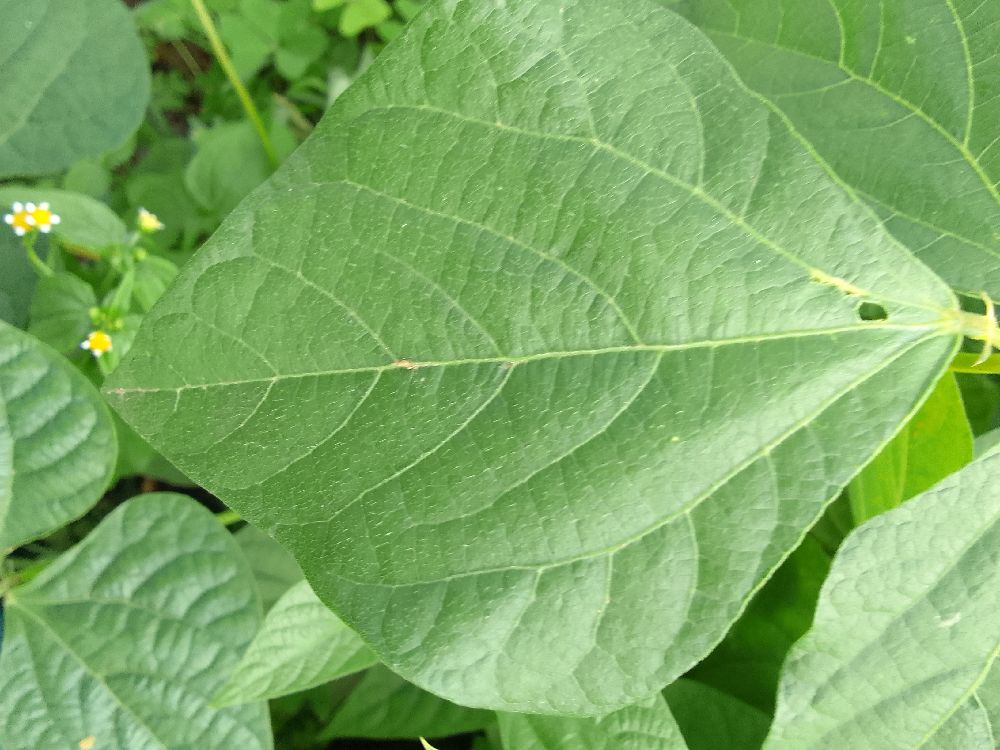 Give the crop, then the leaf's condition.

common bean, healthy
